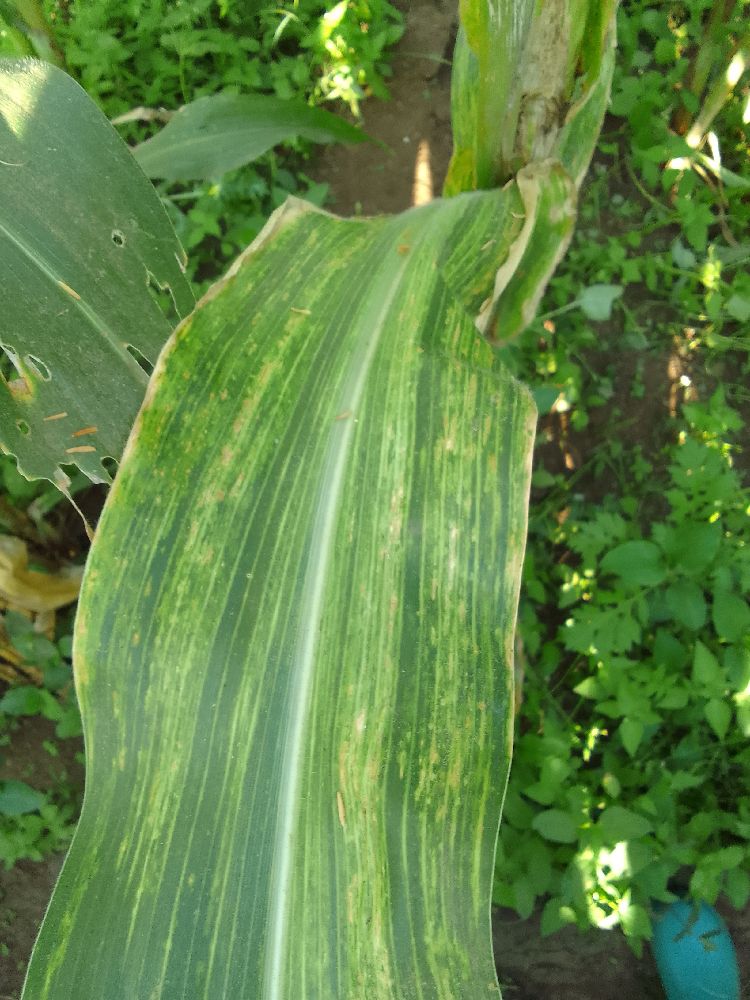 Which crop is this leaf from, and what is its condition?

maize, maize lethal necrosis
